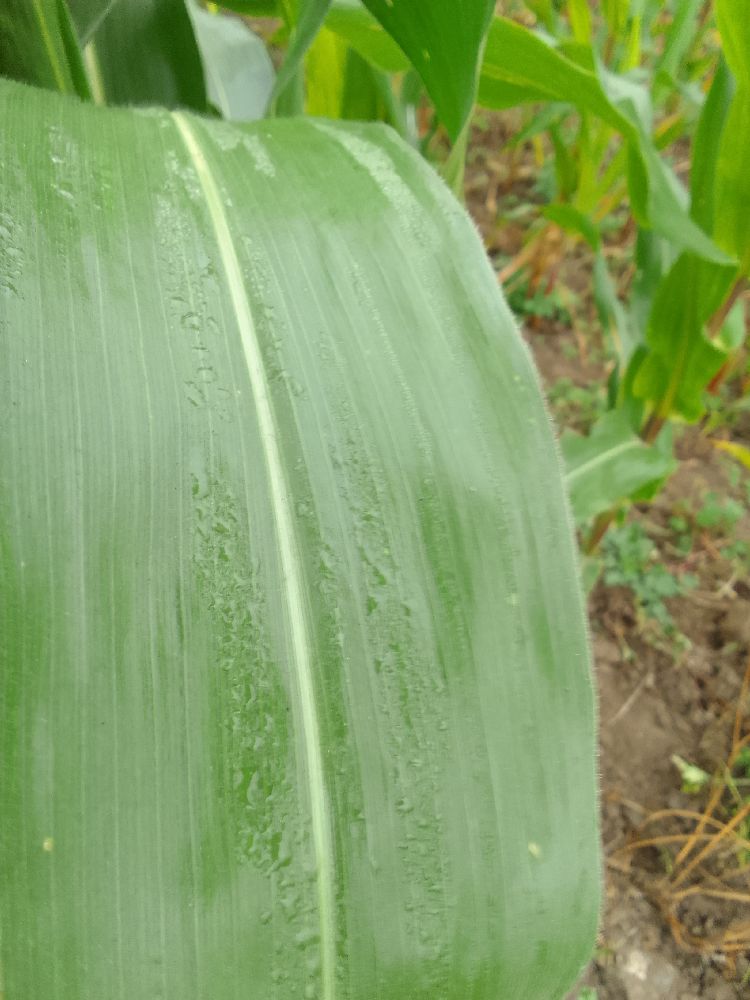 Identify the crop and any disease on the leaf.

maize, healthy
